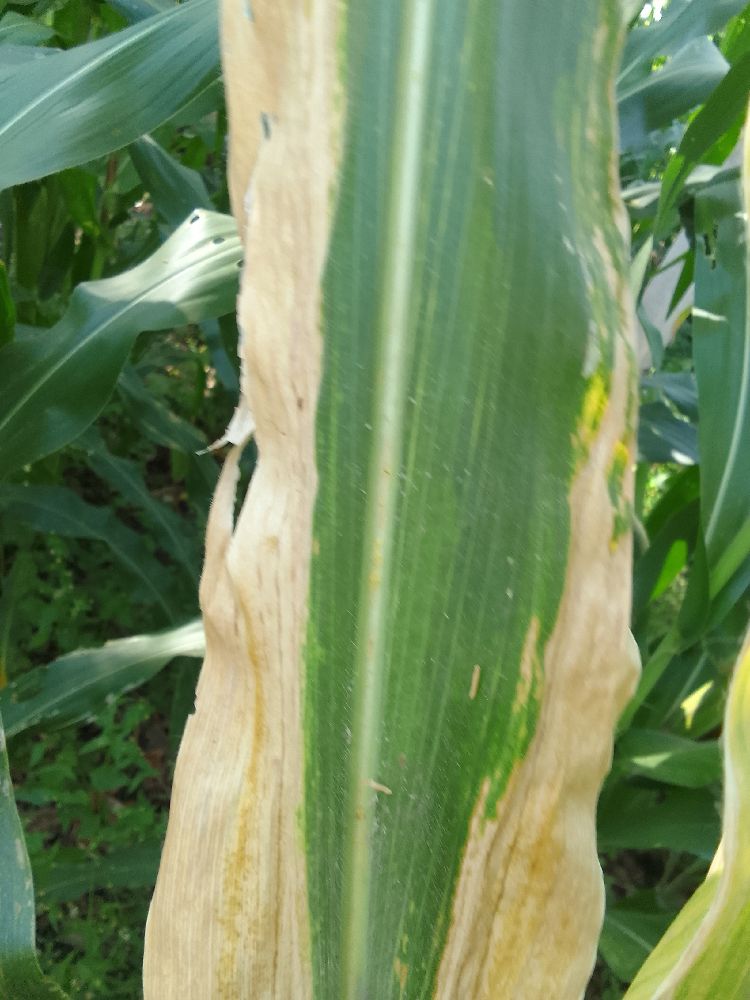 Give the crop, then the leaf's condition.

maize, maize lethal necrosis
